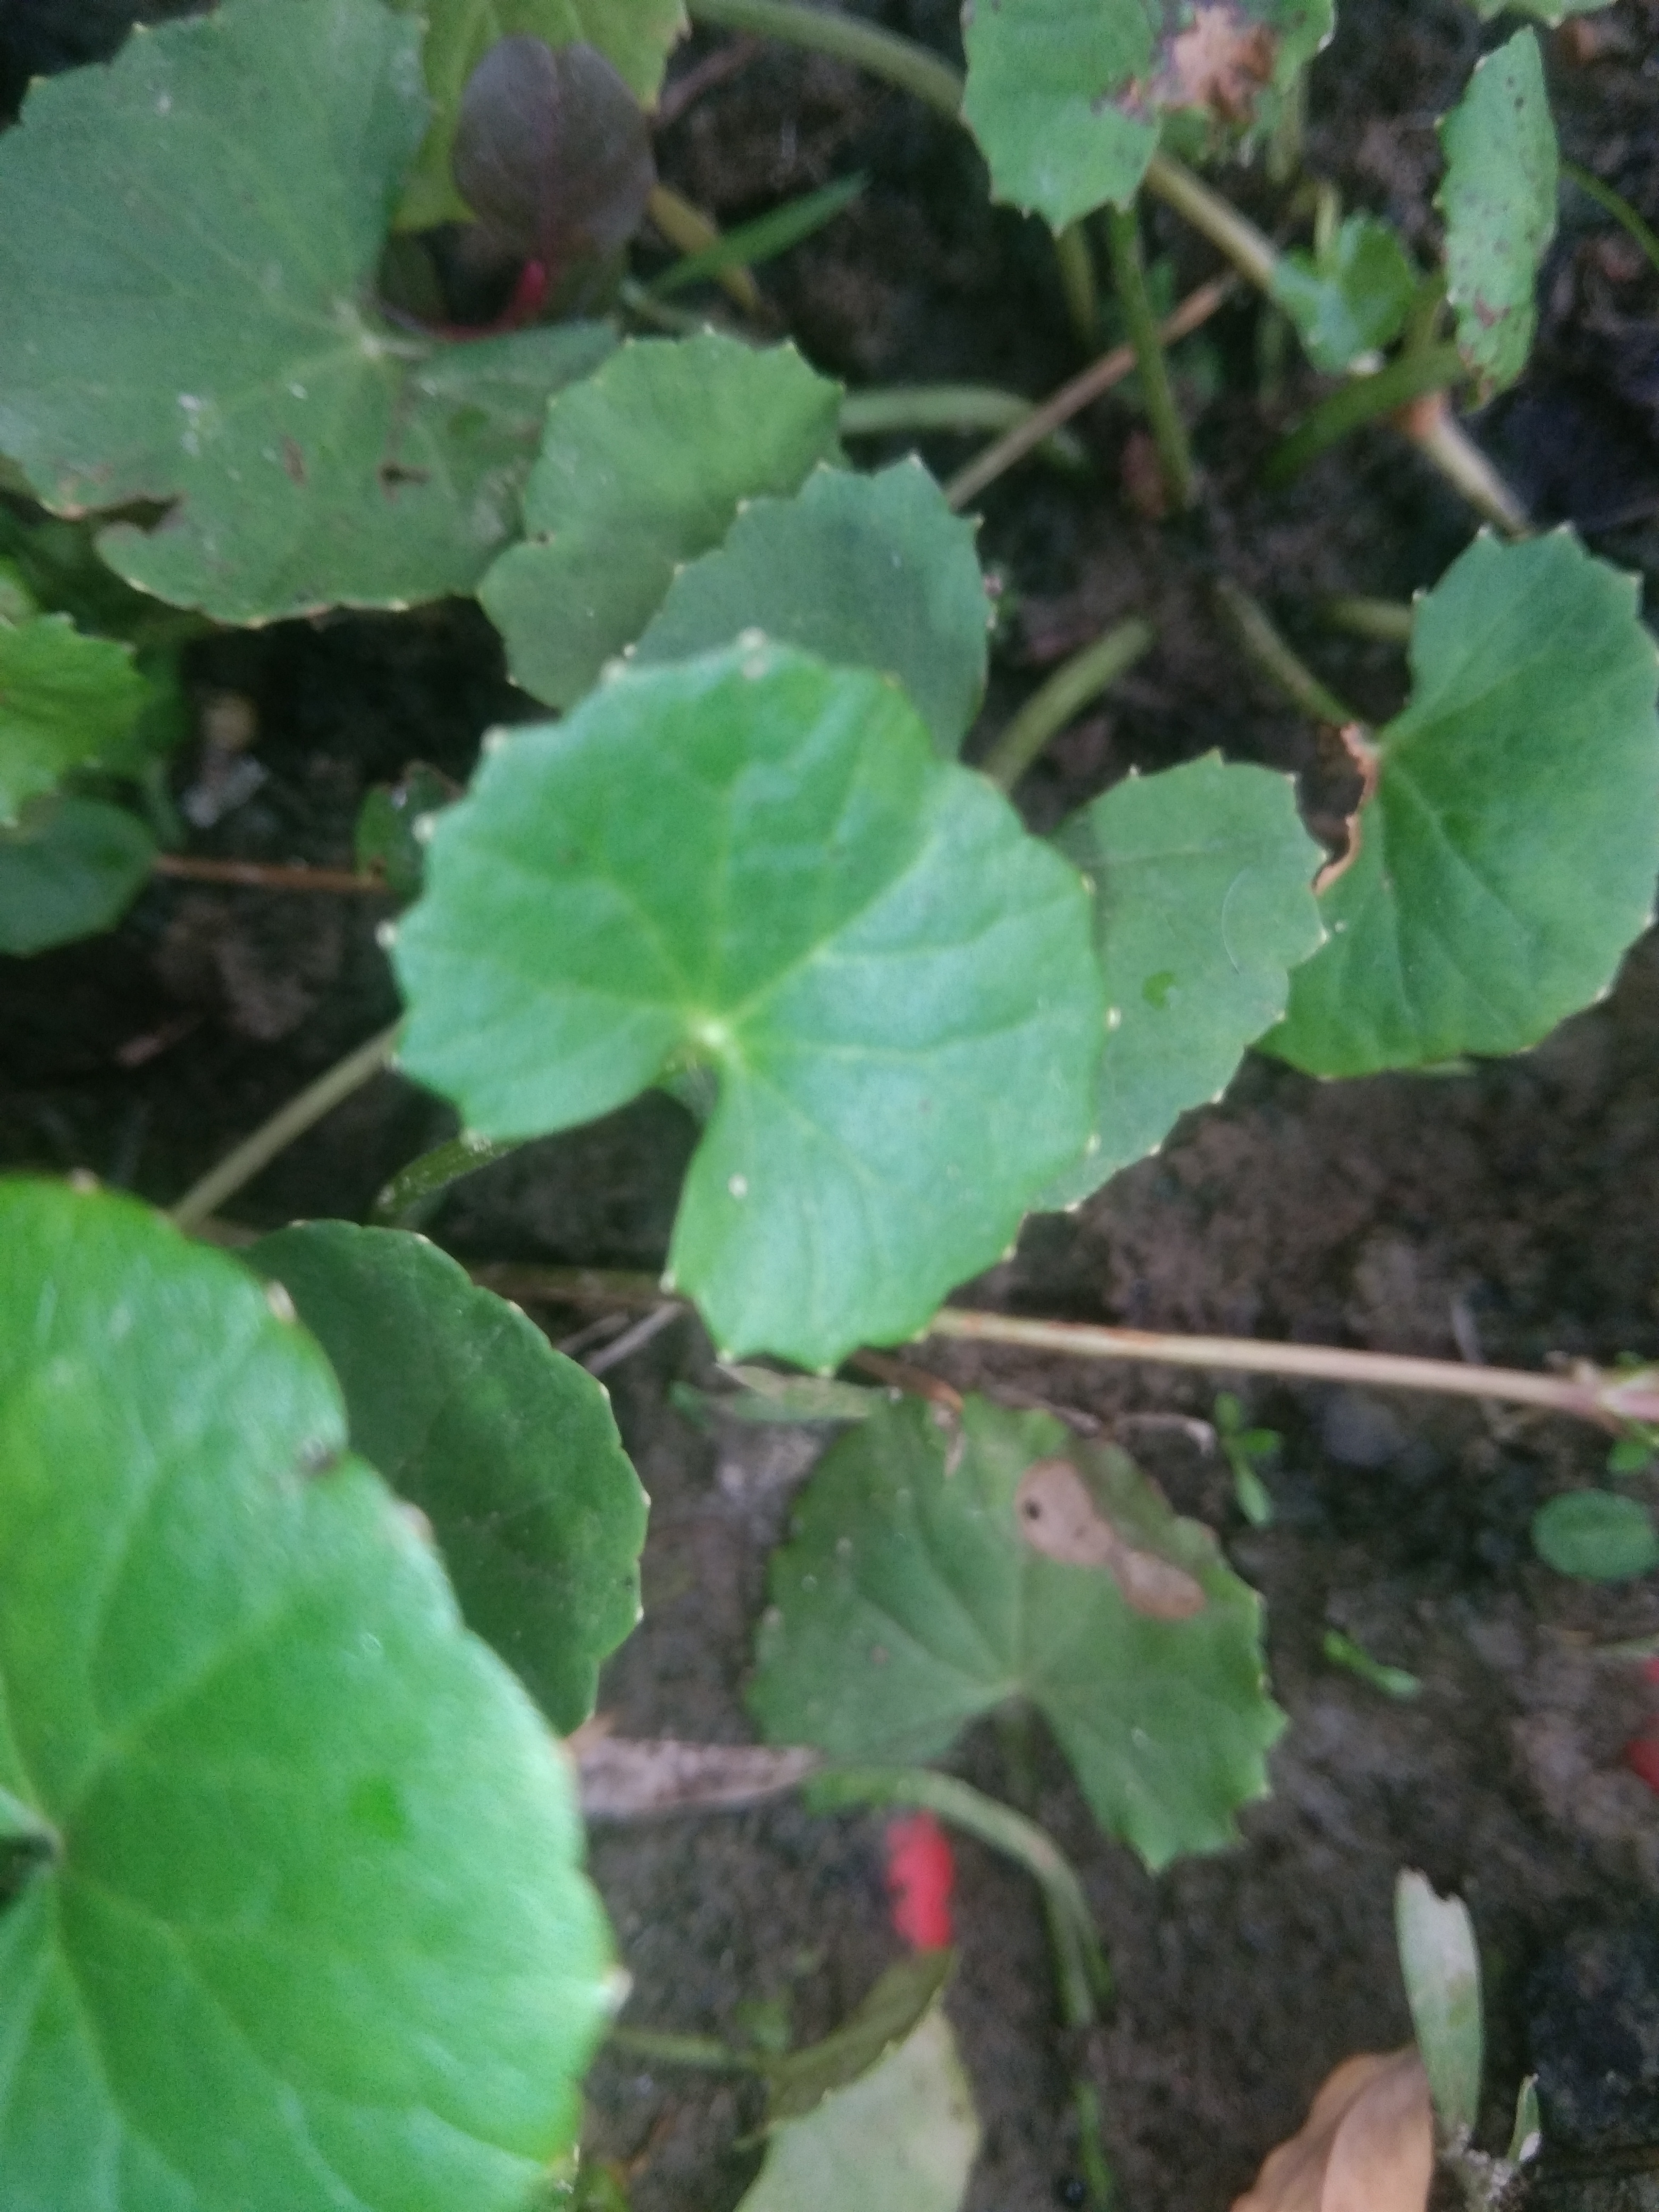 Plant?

thankuni
